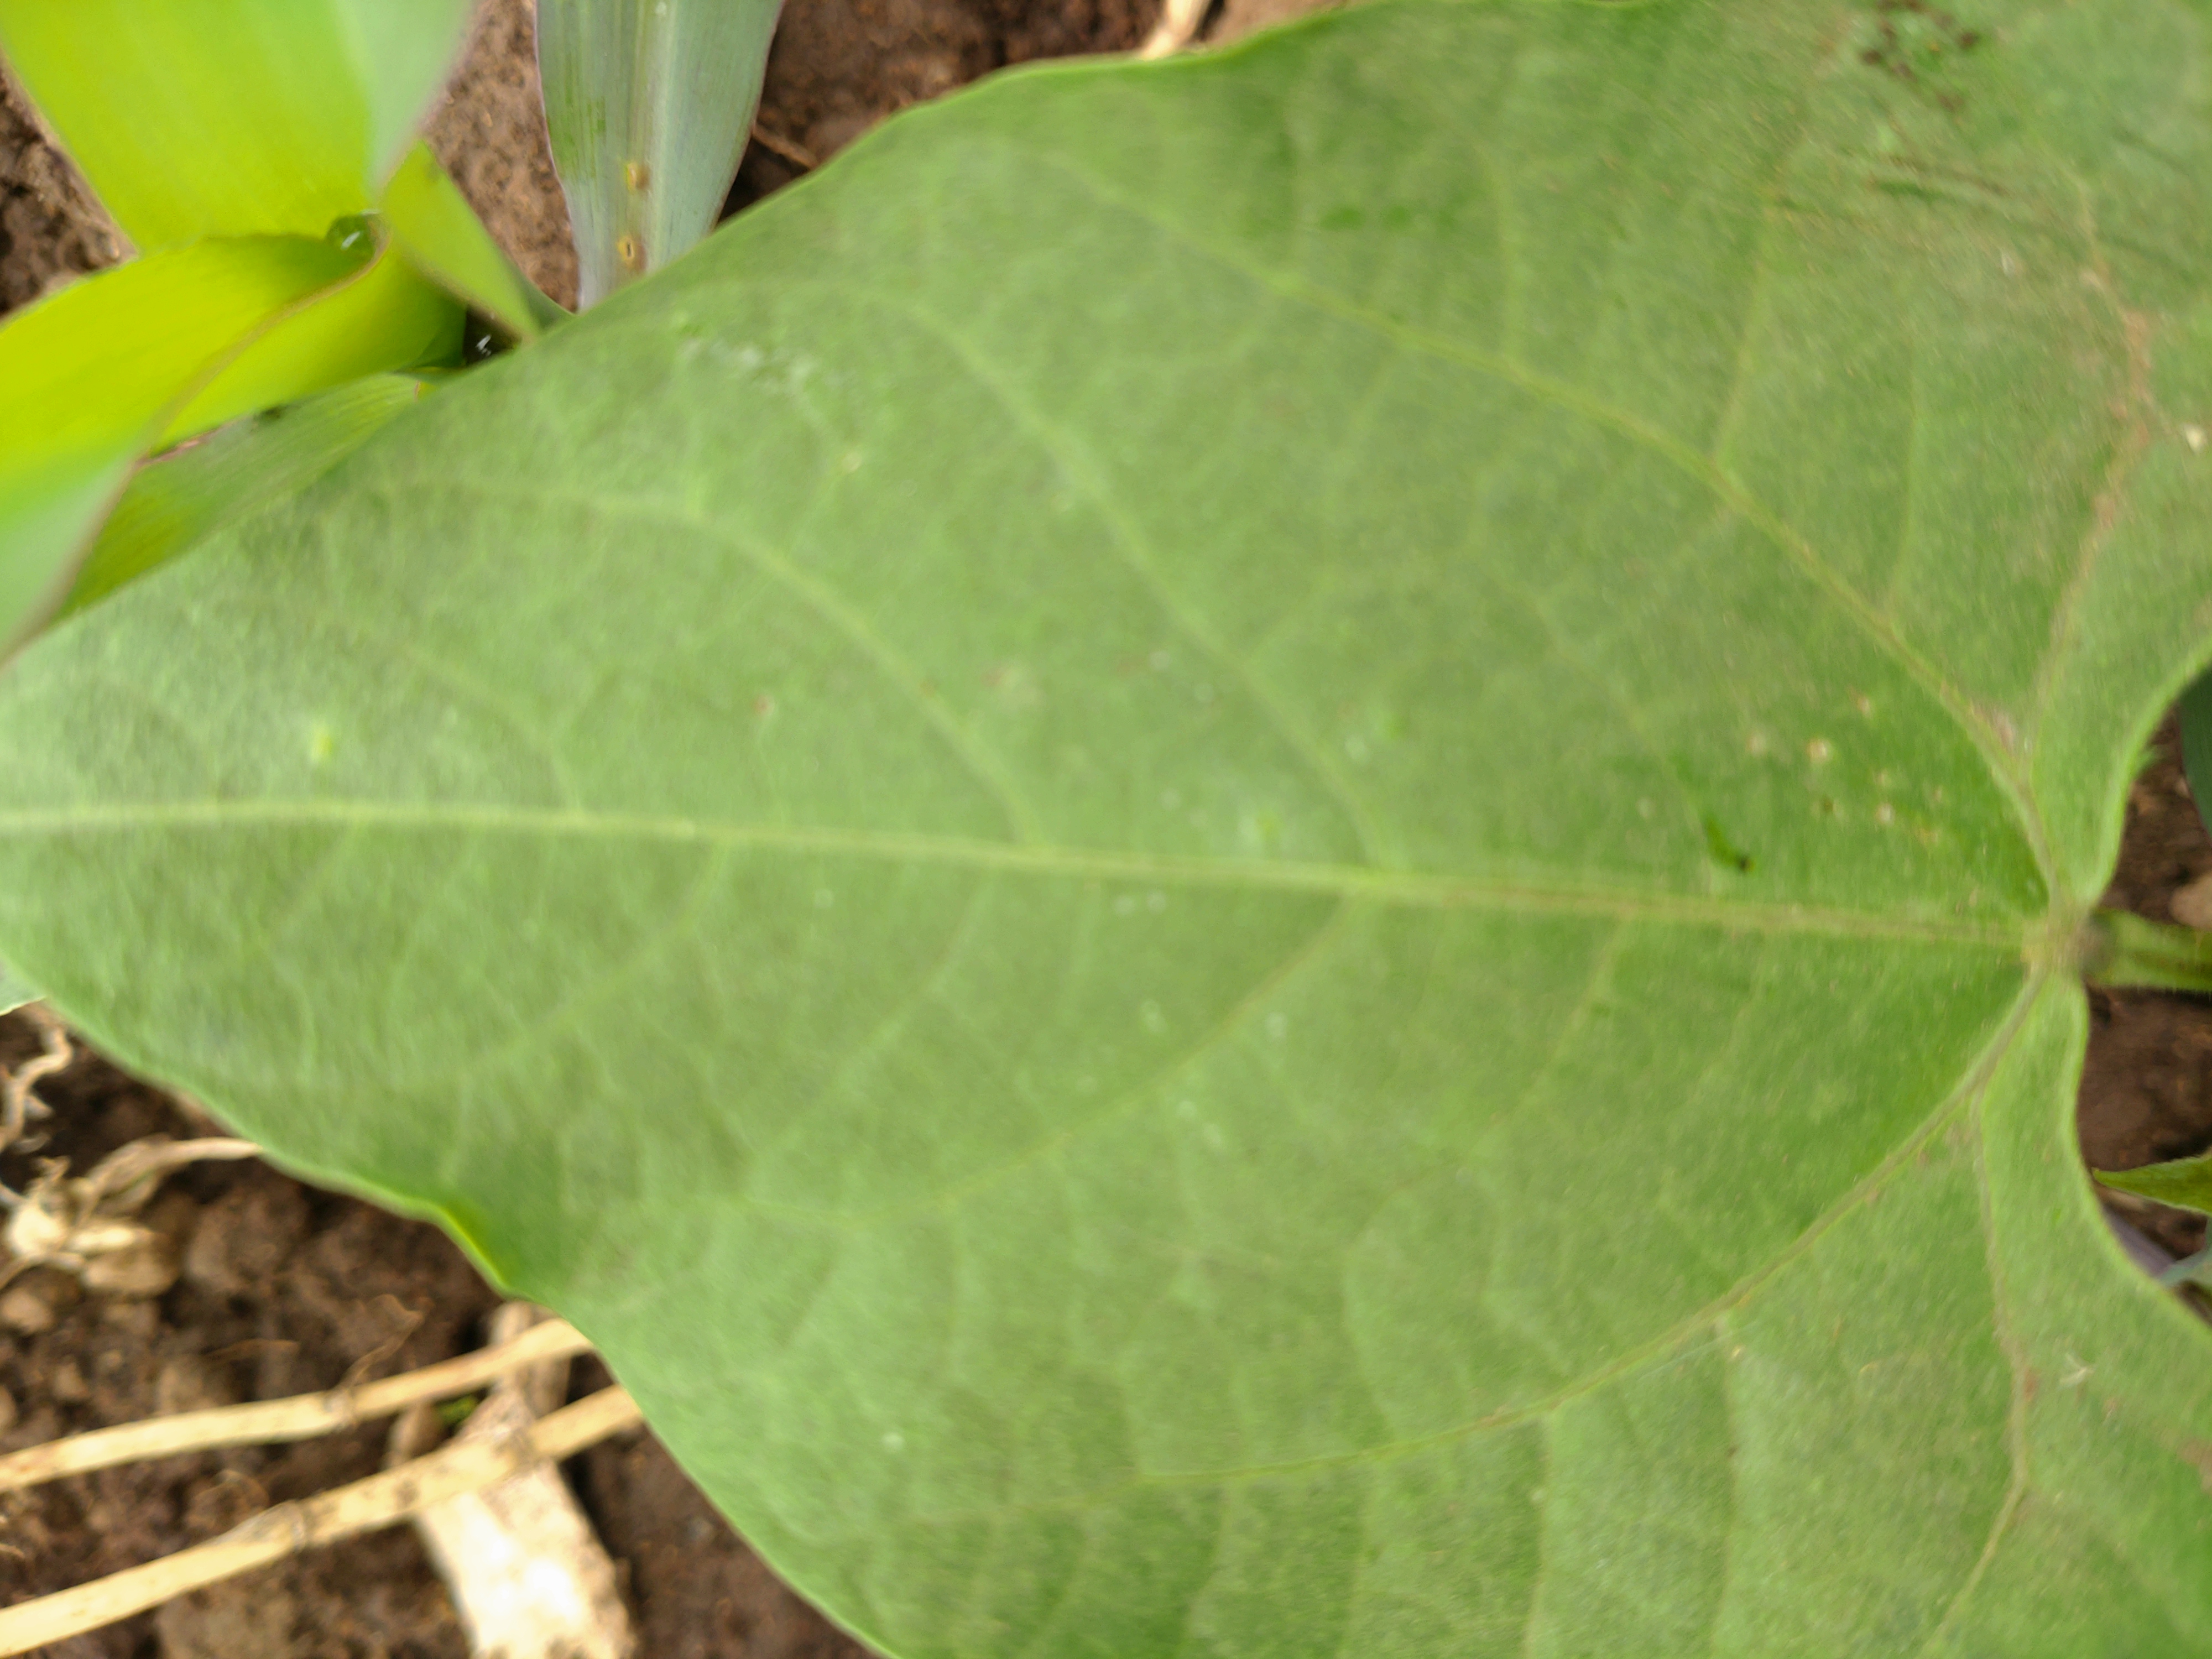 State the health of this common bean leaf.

healthy
